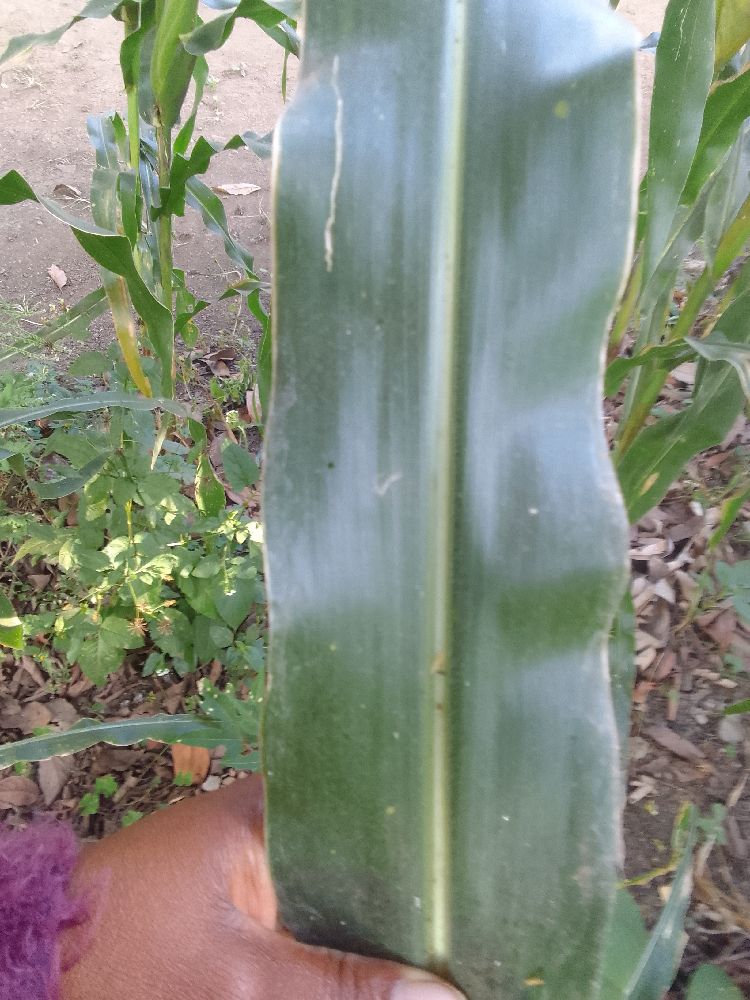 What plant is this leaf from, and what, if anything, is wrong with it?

maize, healthy
